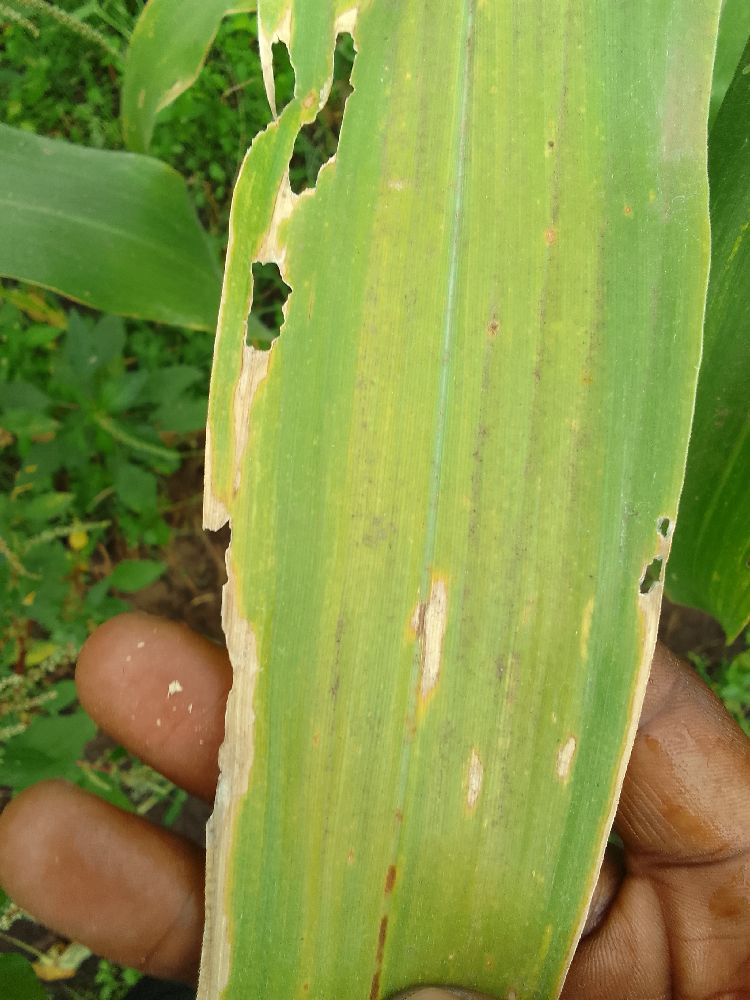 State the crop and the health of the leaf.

maize, maize lethal necrosis
